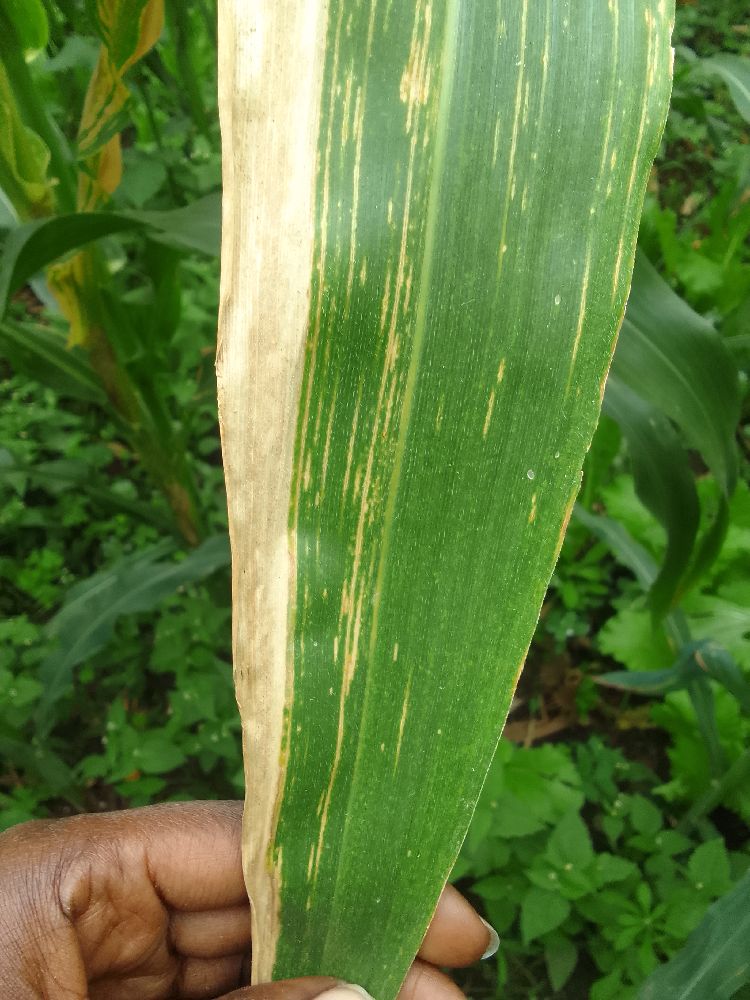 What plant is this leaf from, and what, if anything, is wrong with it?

maize, maize lethal necrosis
